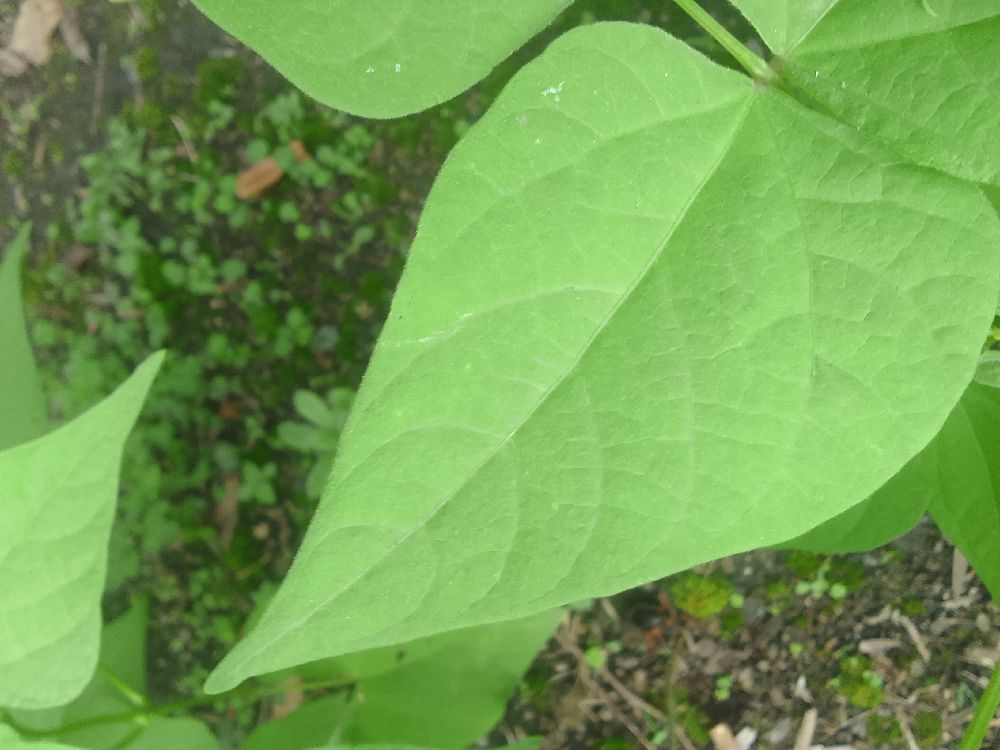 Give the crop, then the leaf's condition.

common bean, healthy
